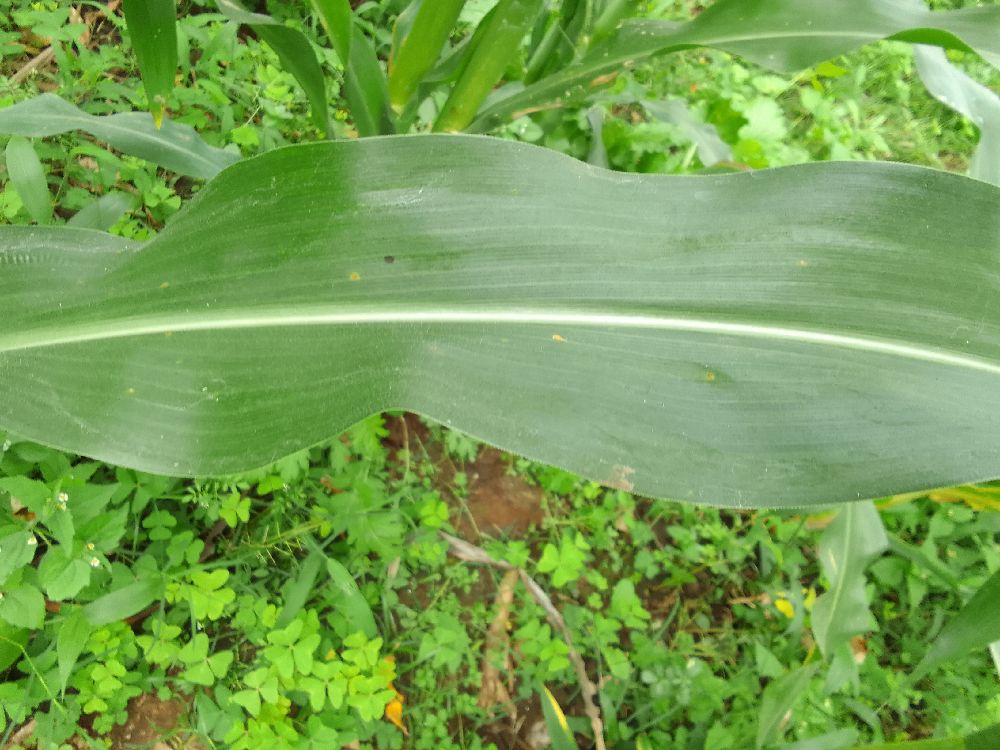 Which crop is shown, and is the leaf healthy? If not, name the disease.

maize, healthy
